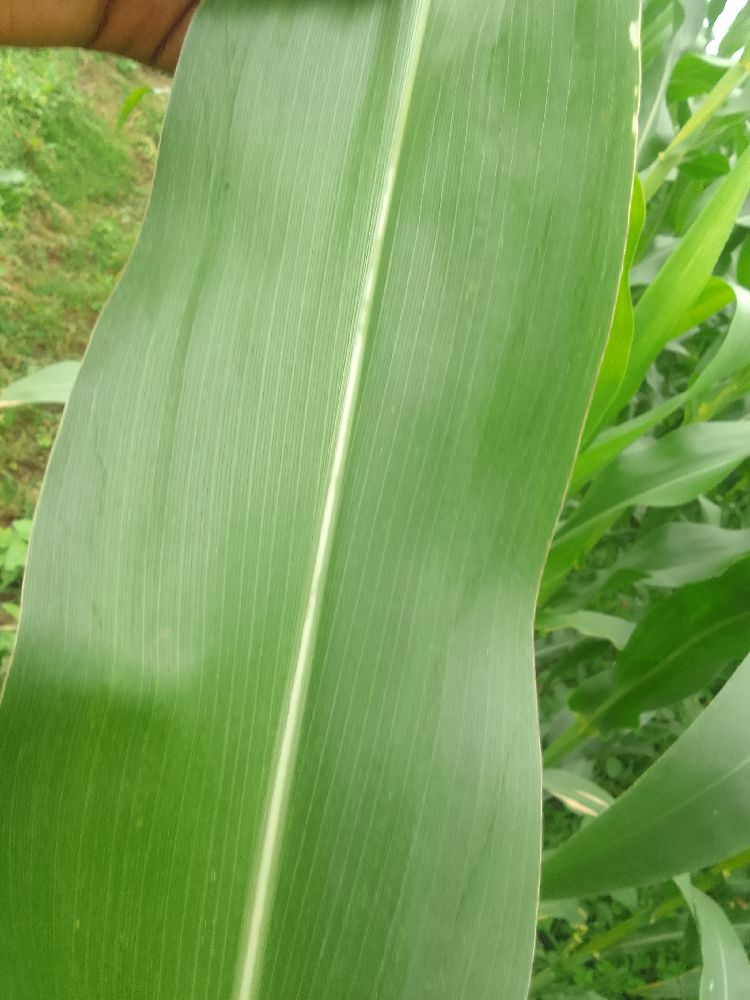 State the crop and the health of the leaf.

maize, healthy
